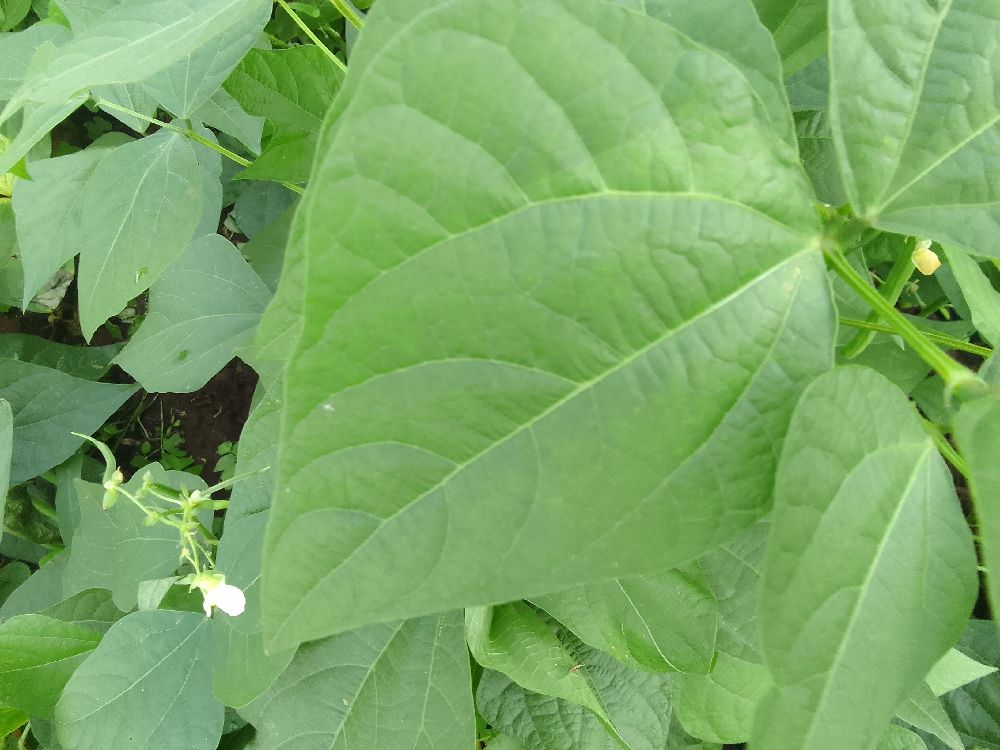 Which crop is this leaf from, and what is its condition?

common bean, healthy
